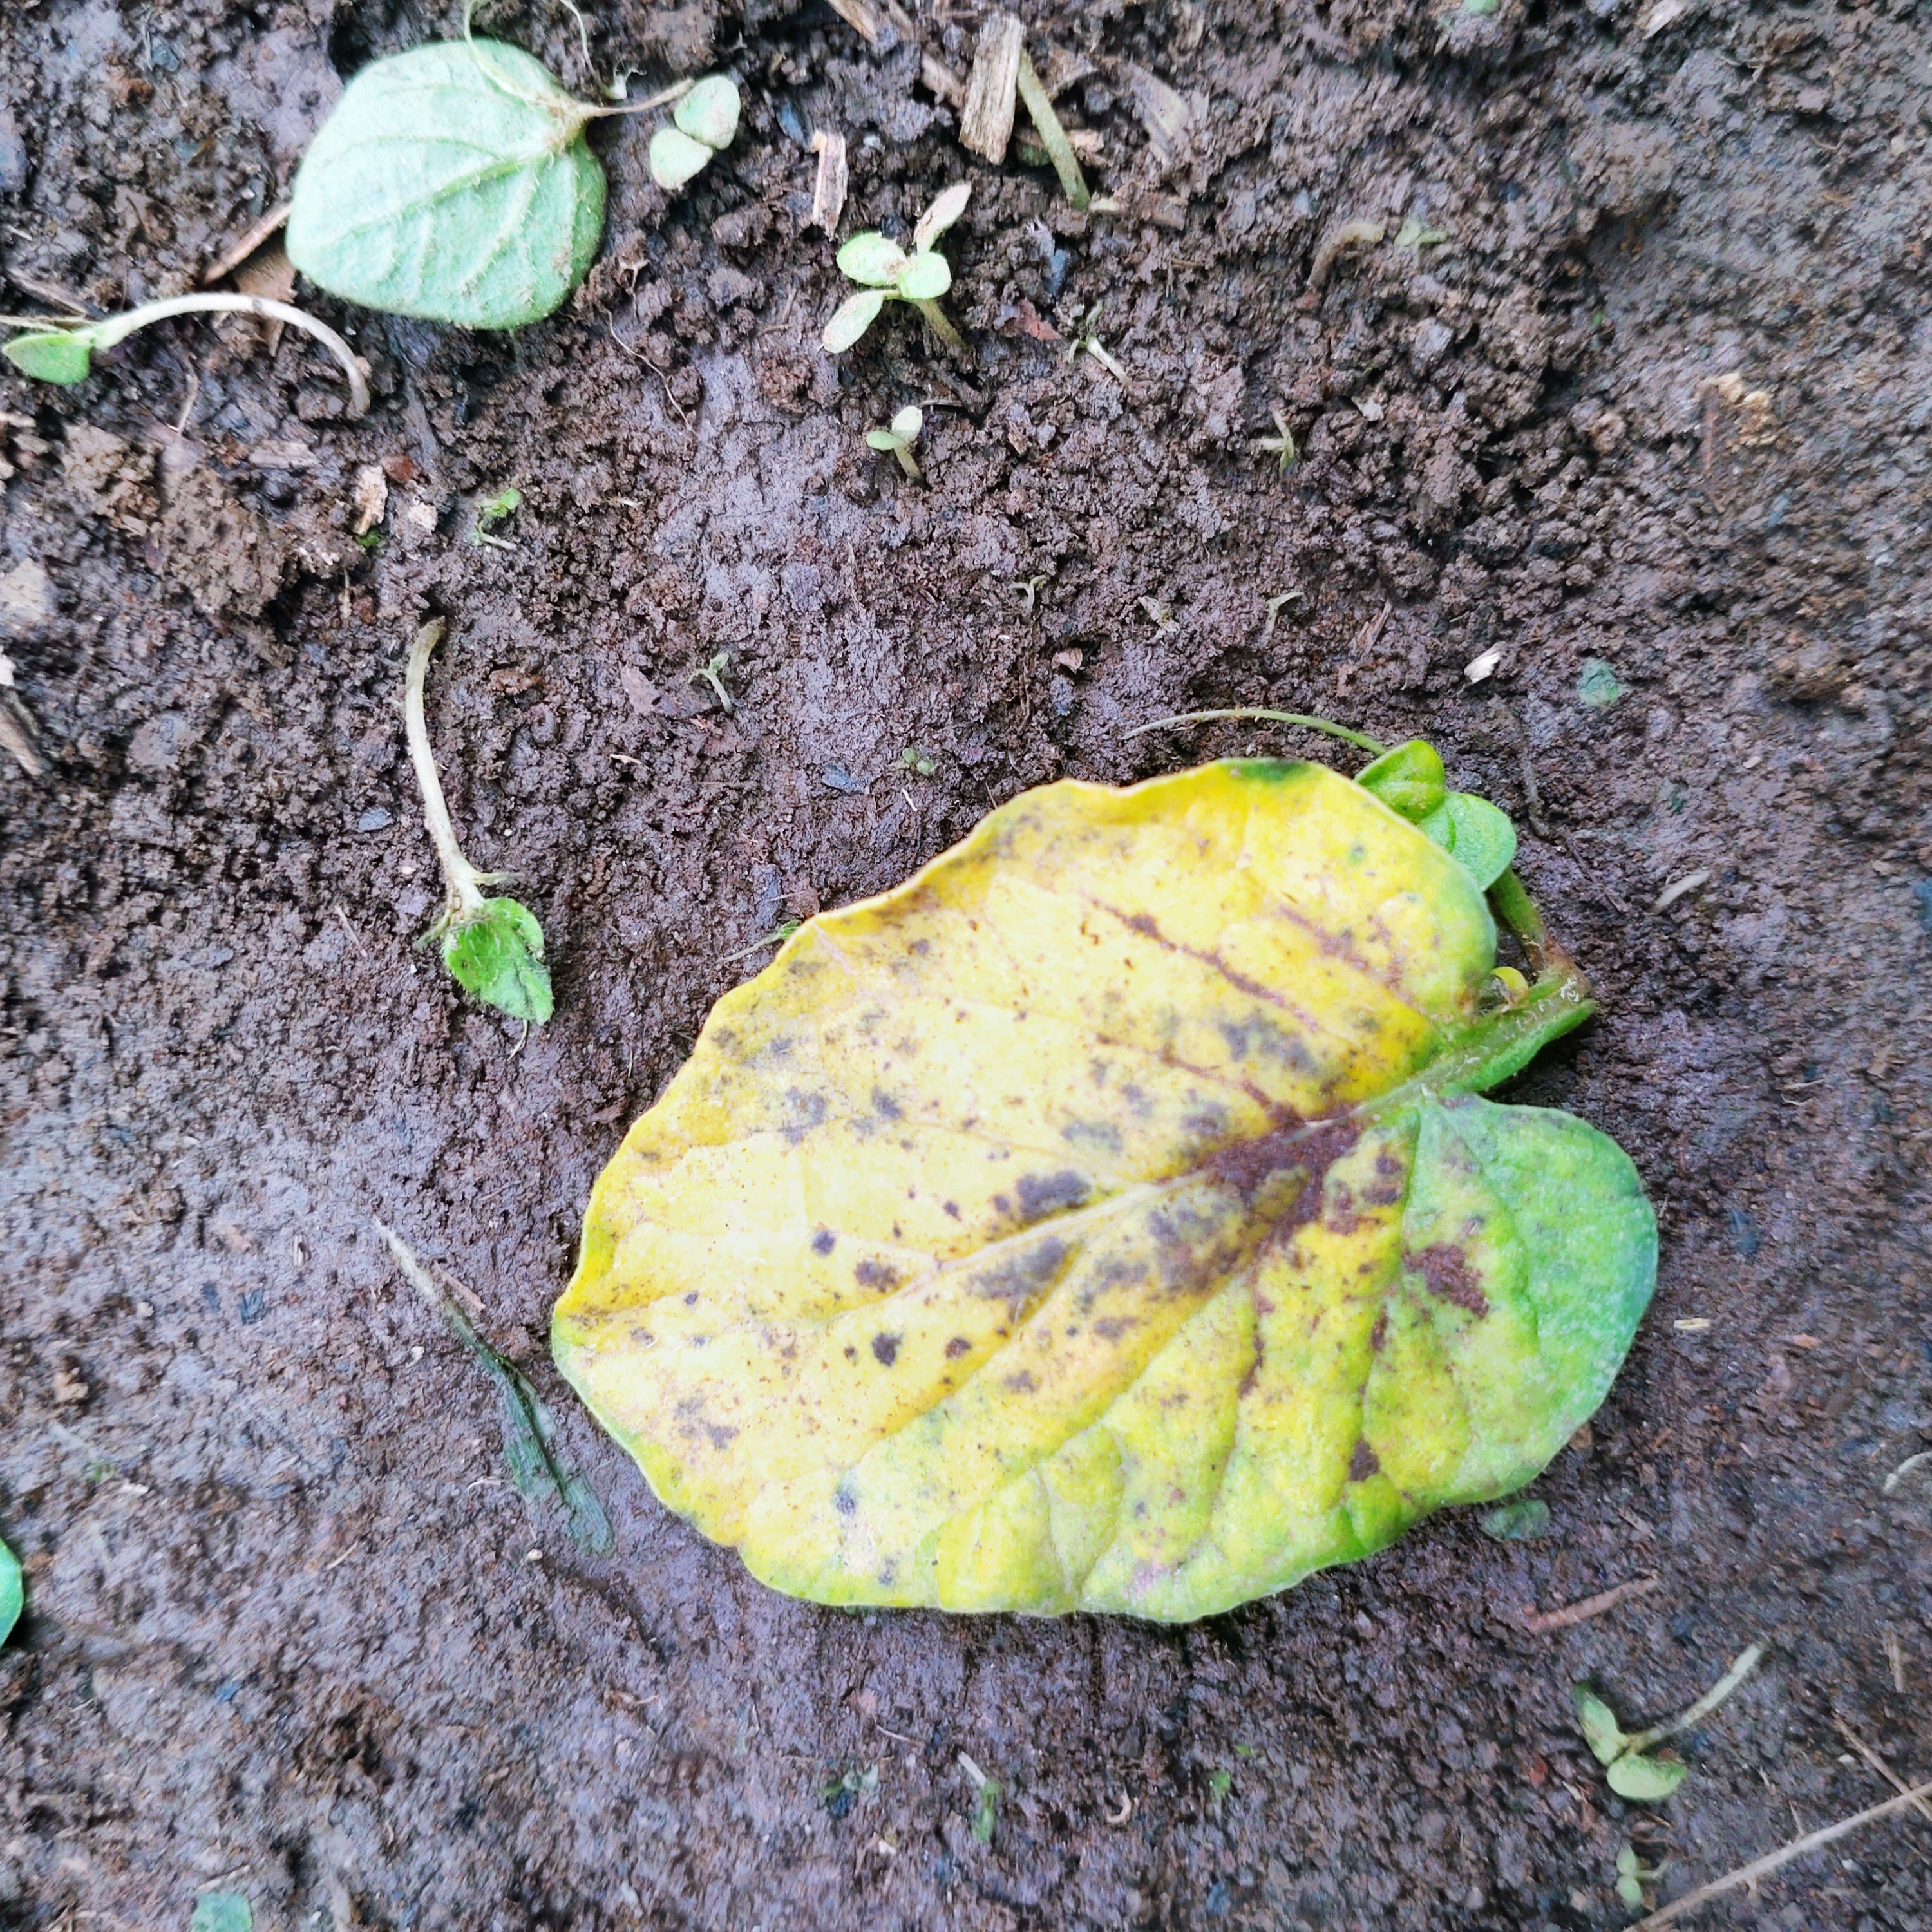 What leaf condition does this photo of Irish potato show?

late blight
